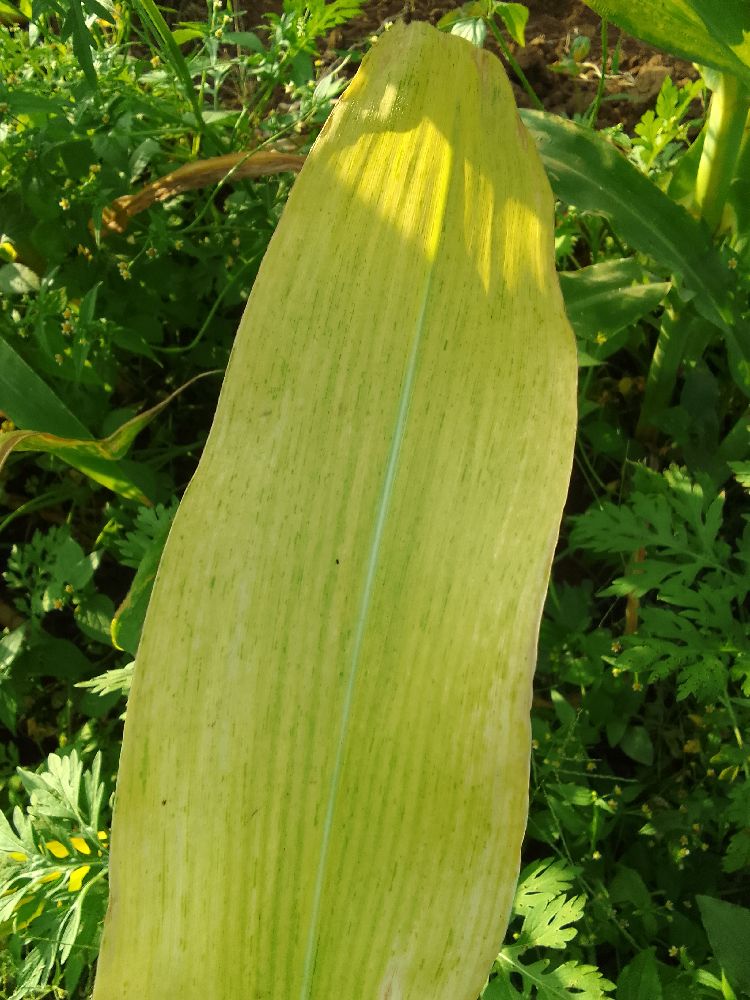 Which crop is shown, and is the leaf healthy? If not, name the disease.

maize, maize lethal necrosis
